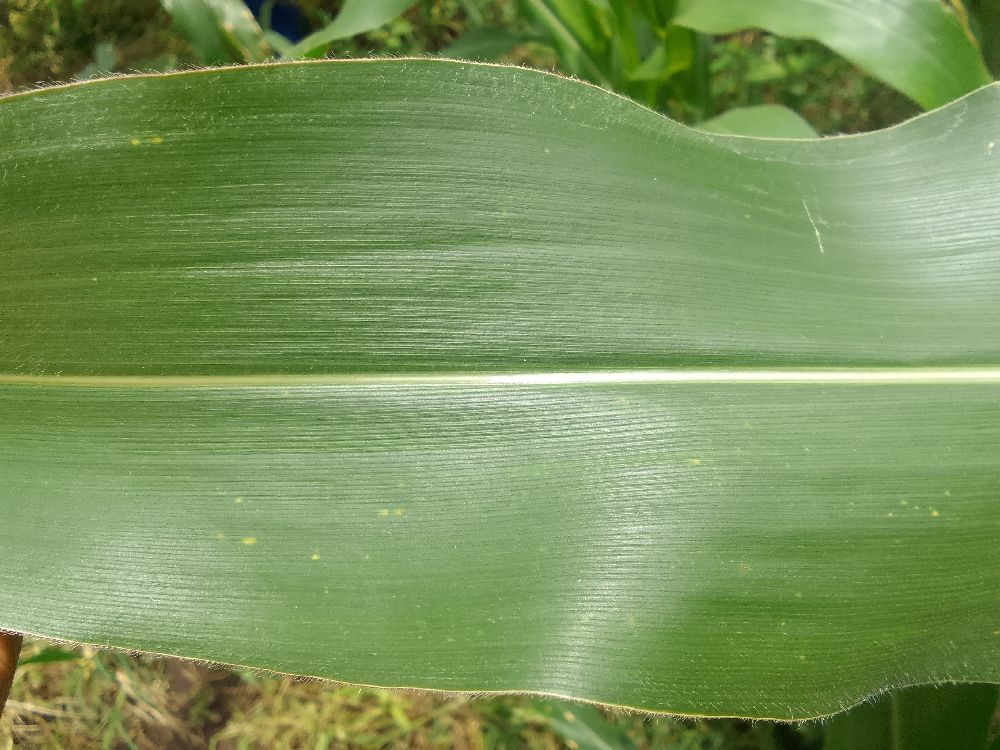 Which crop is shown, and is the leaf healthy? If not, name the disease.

maize, healthy
